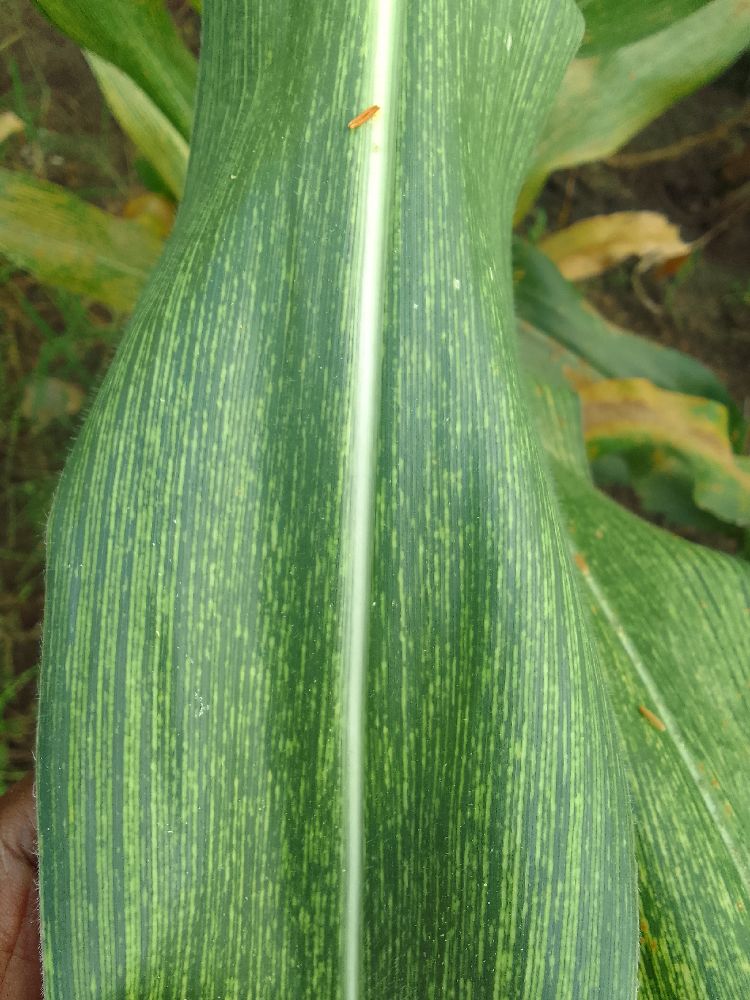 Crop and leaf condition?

maize, maize streak virus
